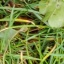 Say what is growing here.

grass
